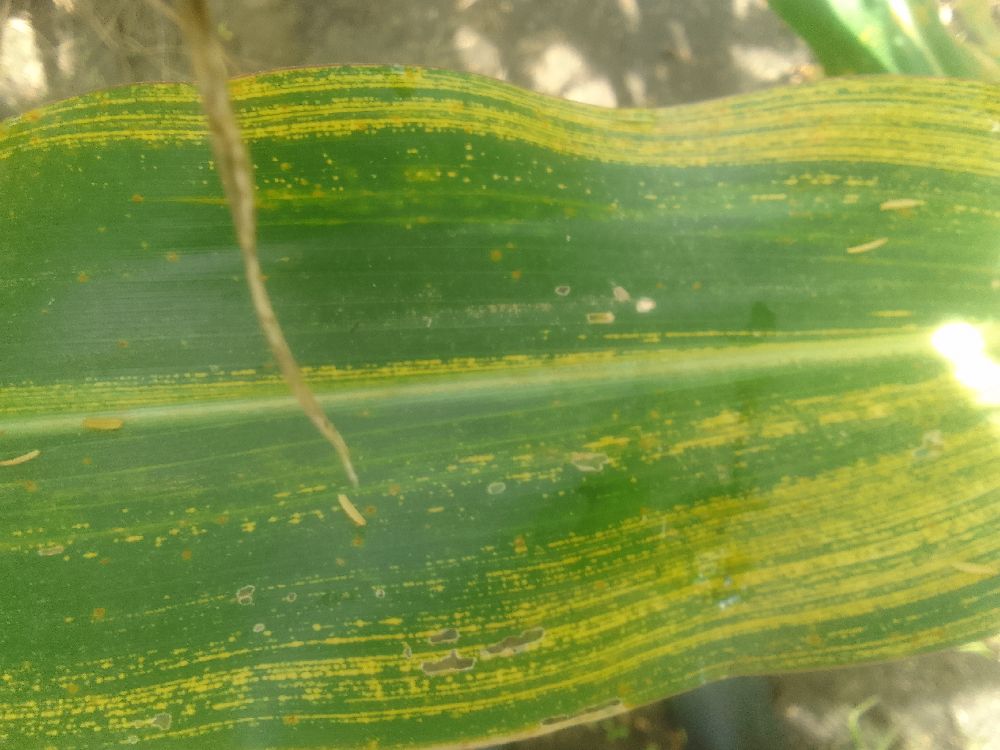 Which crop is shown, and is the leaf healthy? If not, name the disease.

maize, maize streak virus
